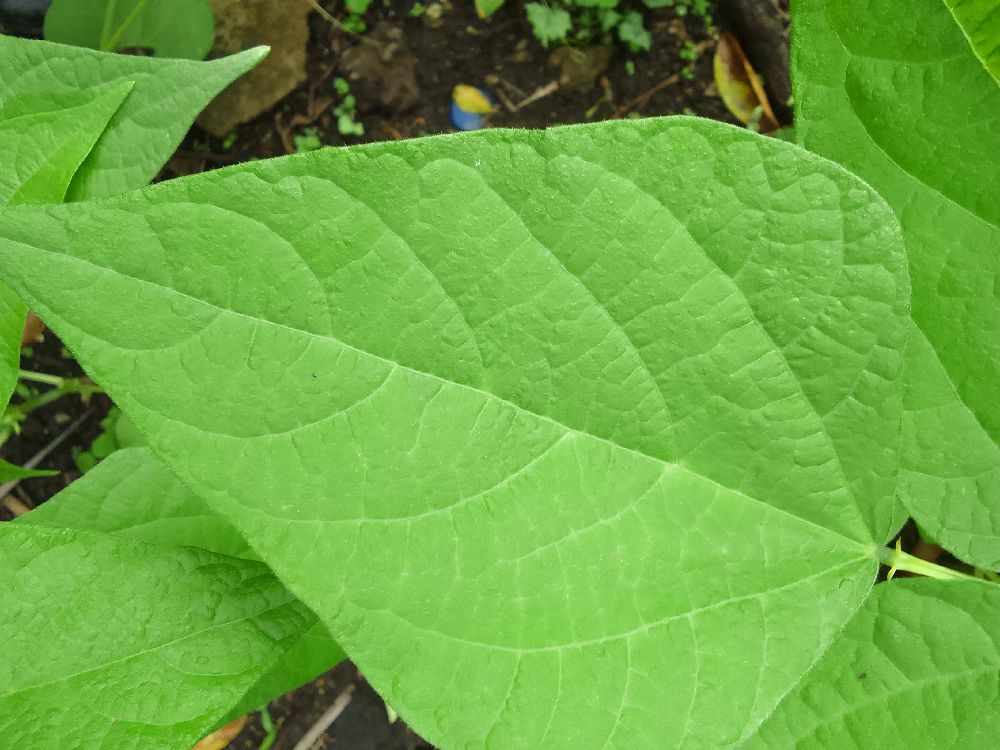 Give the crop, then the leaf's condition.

common bean, healthy
